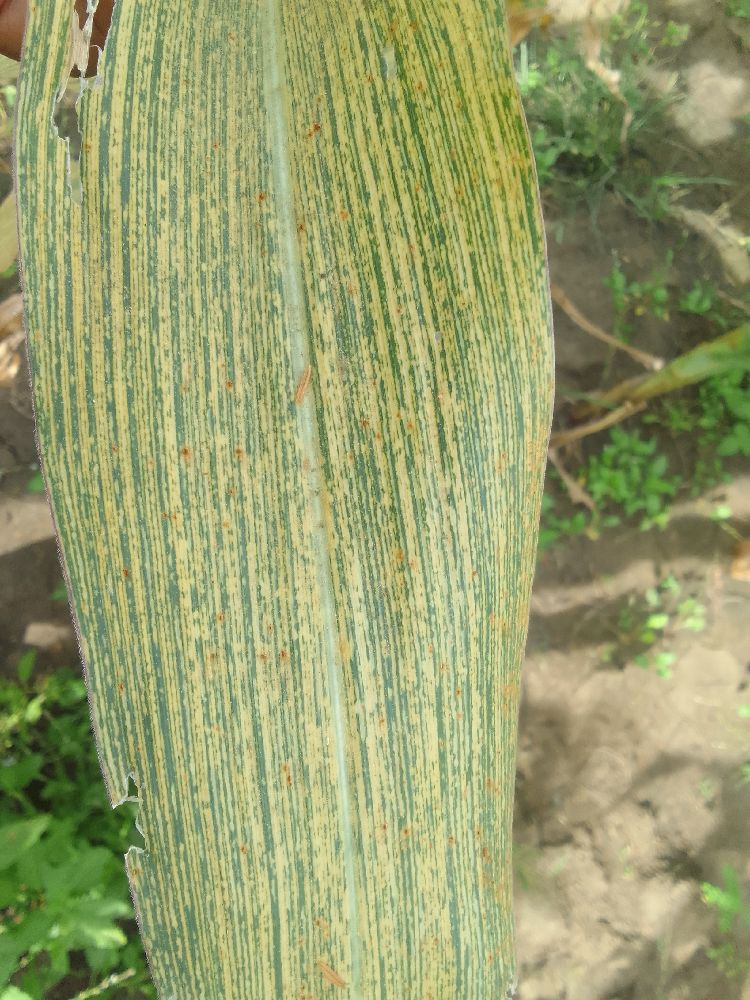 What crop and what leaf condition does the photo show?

maize, maize streak virus
